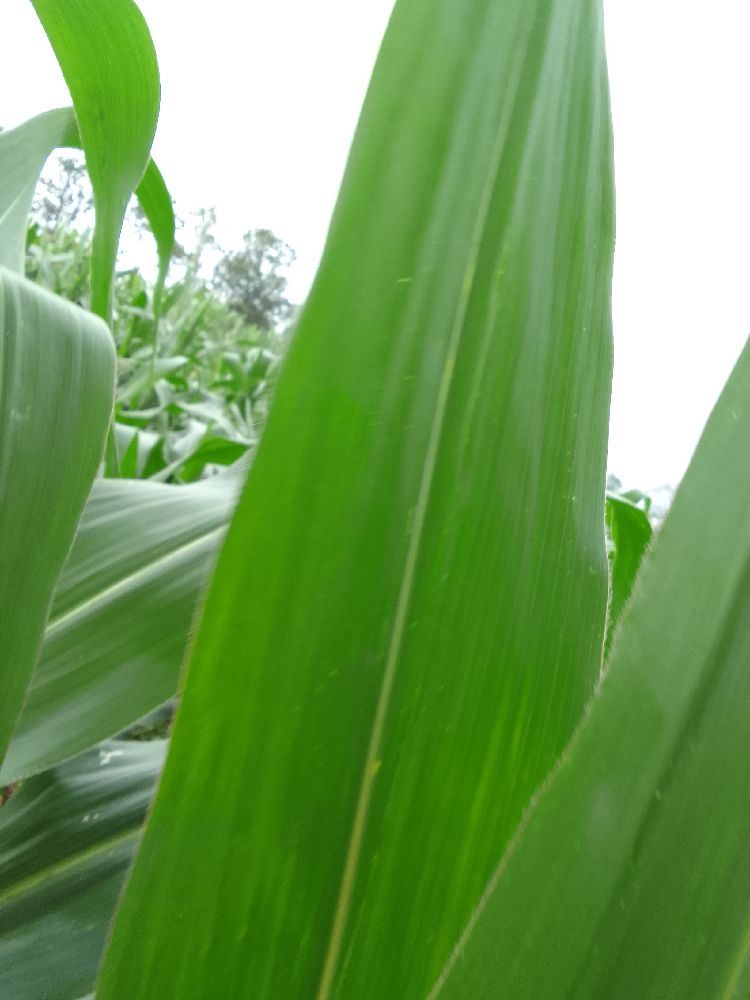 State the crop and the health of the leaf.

maize, healthy
